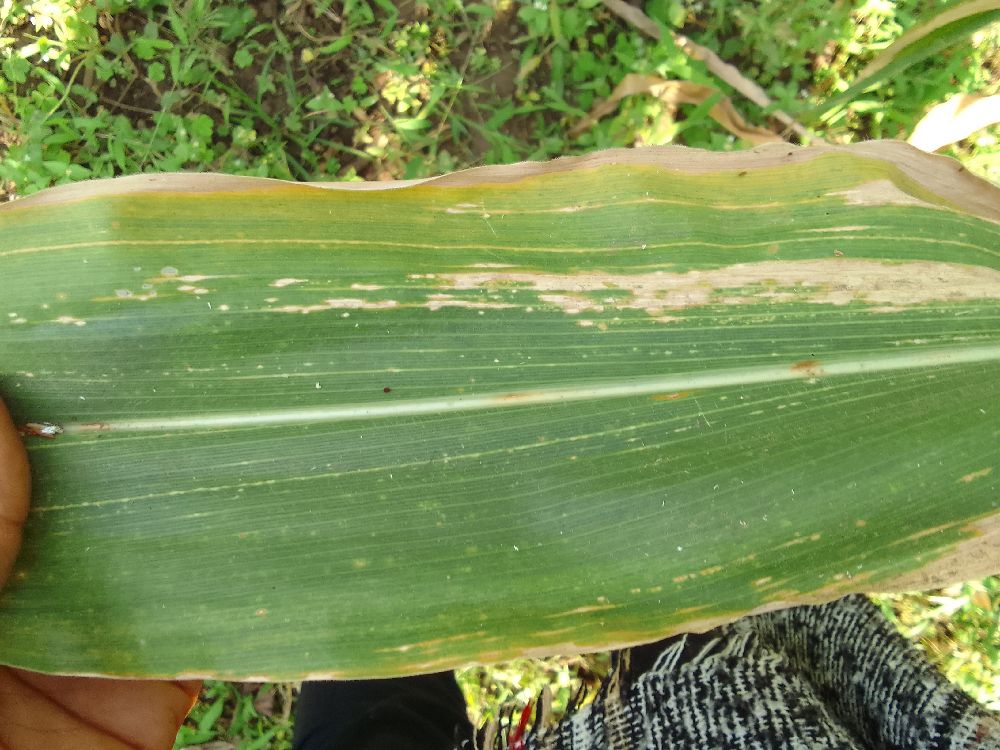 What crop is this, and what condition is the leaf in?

maize, maize lethal necrosis
